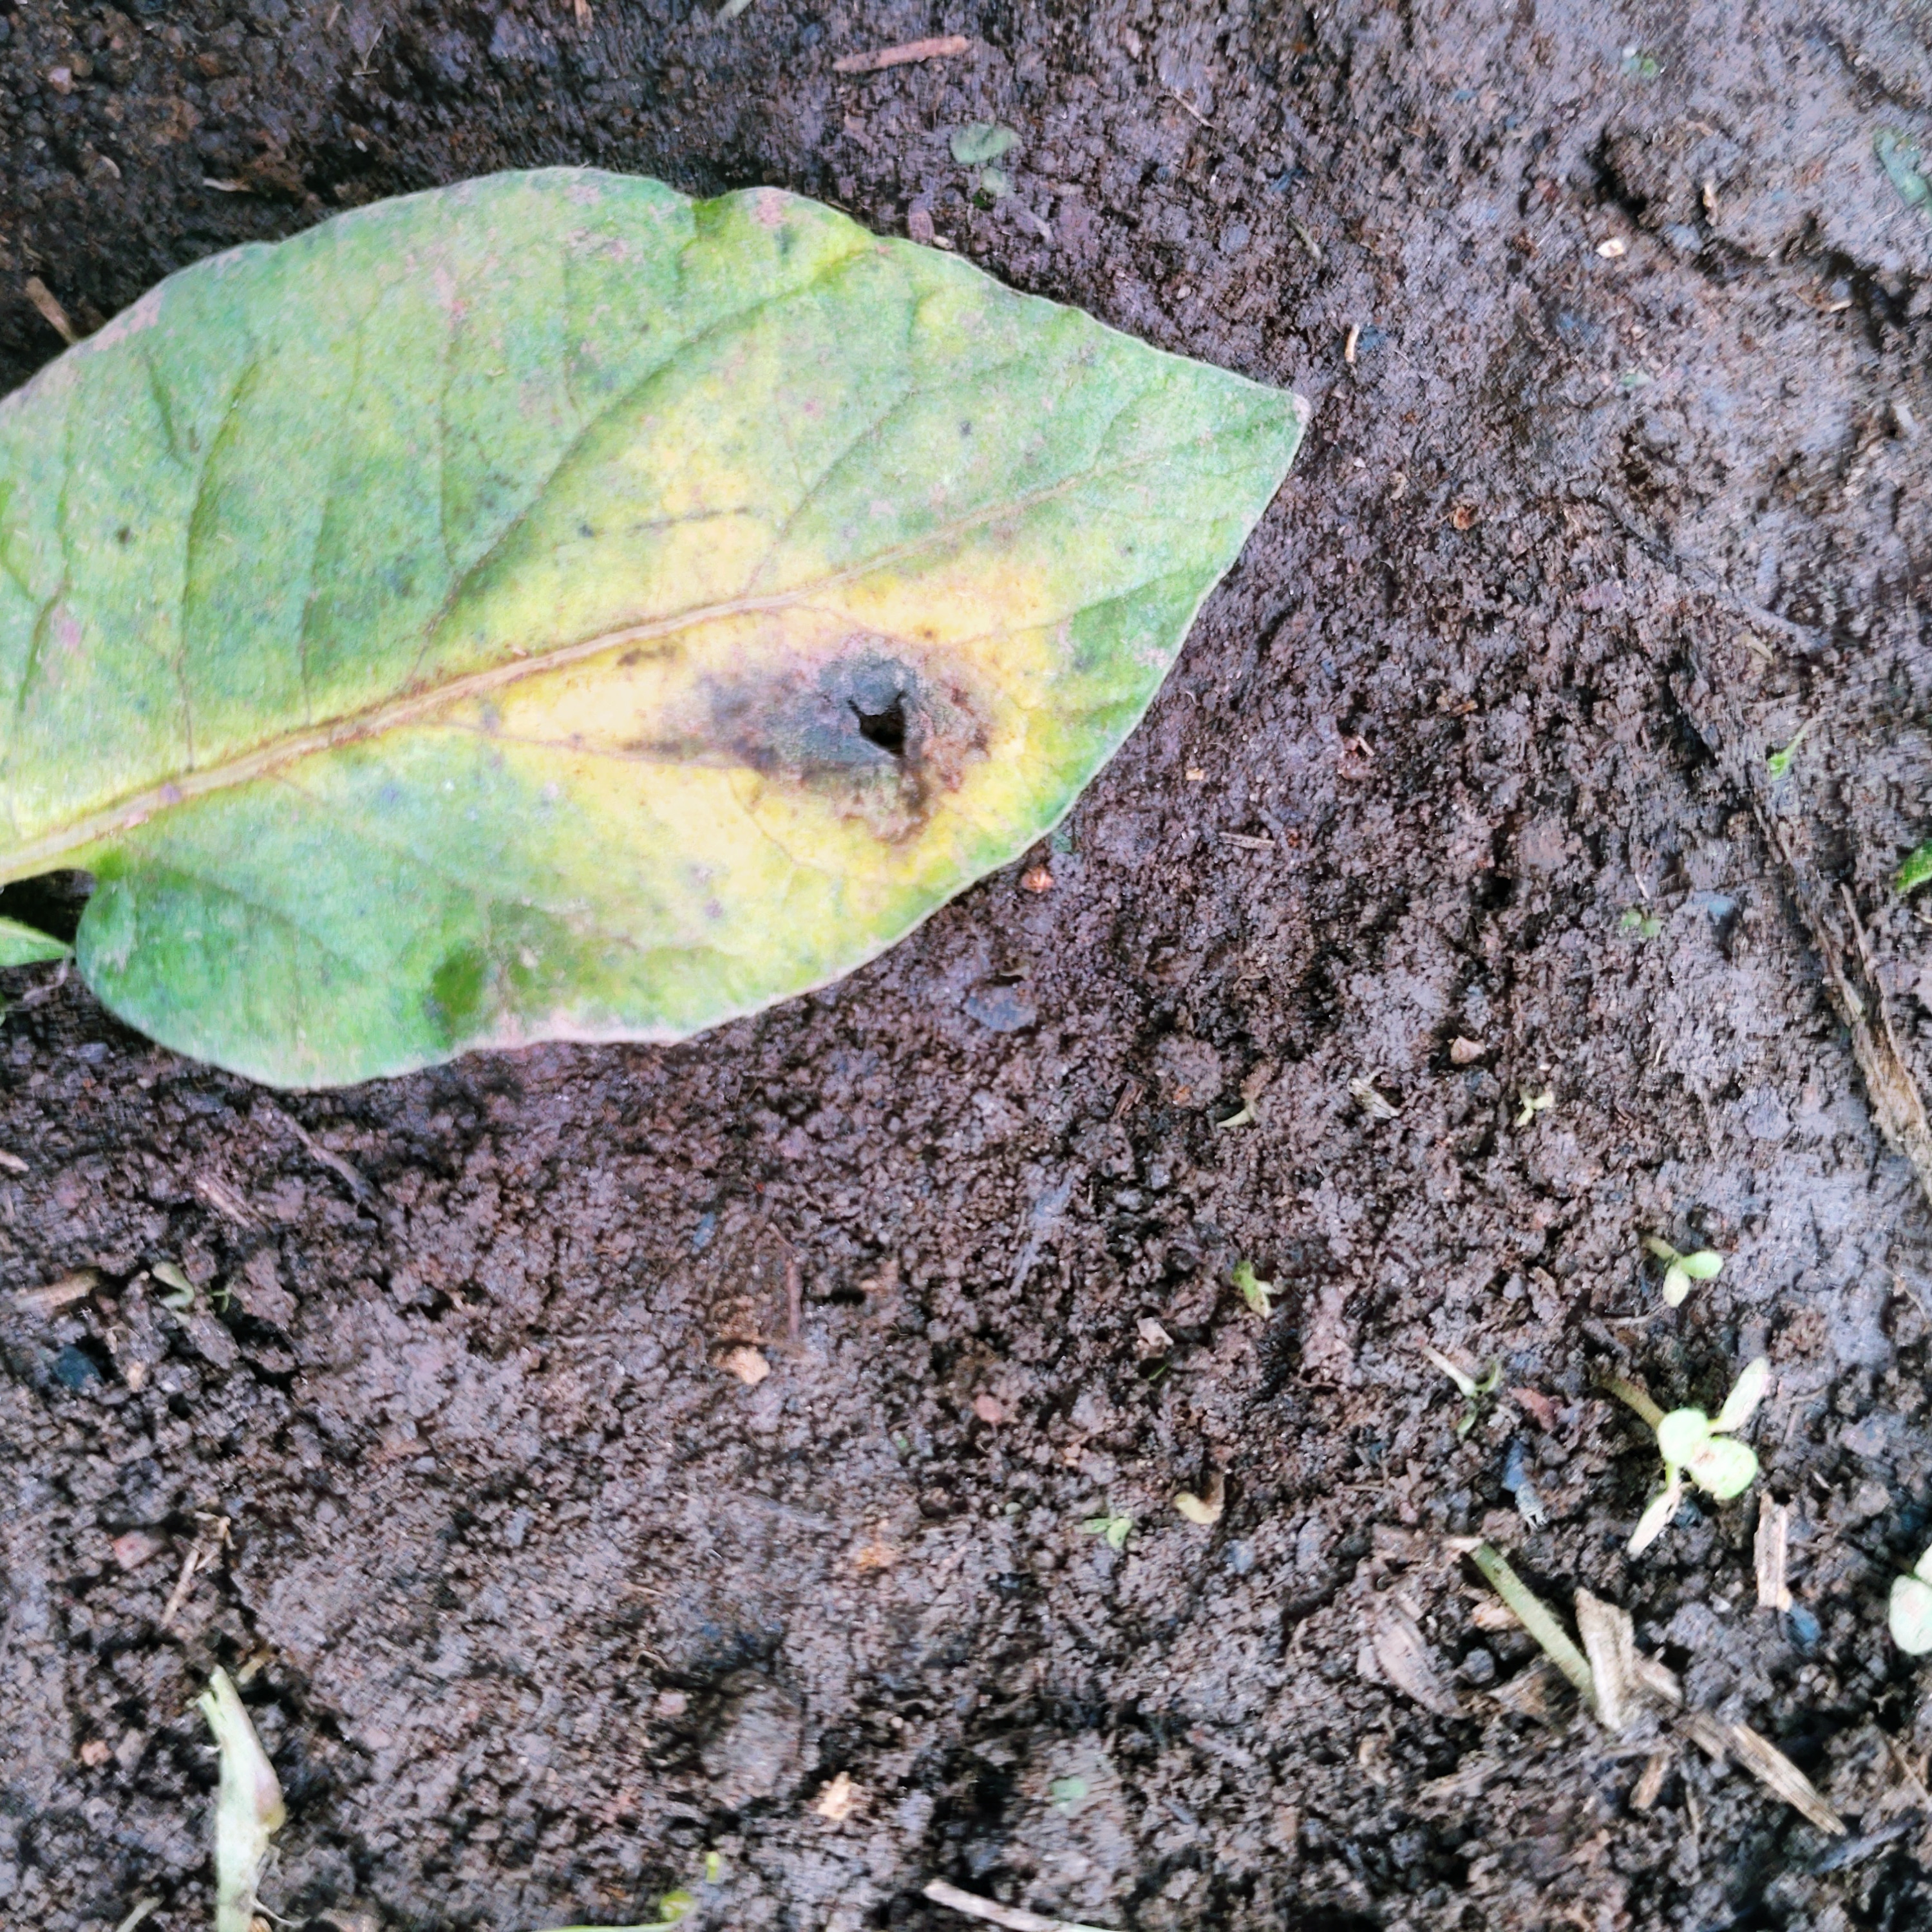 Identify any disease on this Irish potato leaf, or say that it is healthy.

late blight
